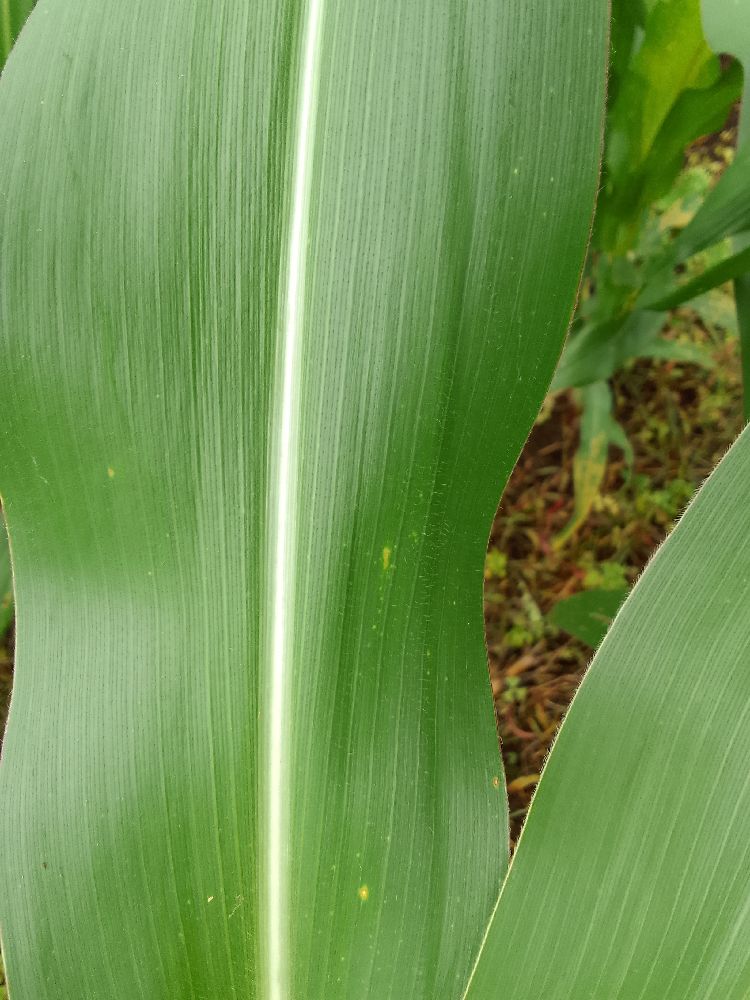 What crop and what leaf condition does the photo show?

maize, healthy
